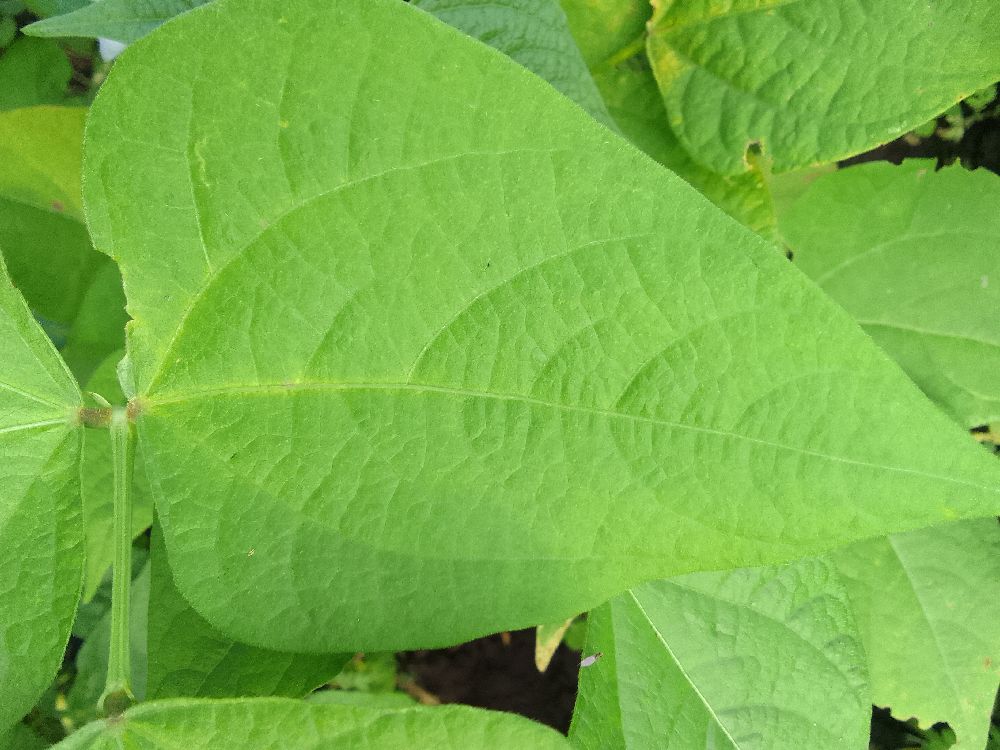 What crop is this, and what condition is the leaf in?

common bean, healthy
